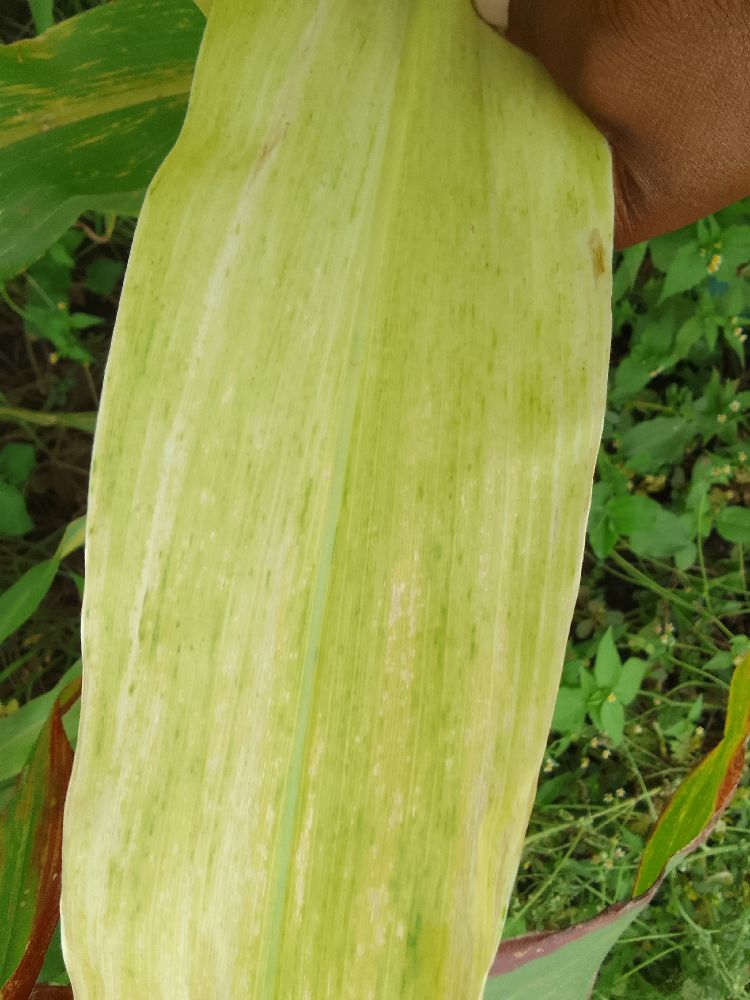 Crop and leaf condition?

maize, maize lethal necrosis
